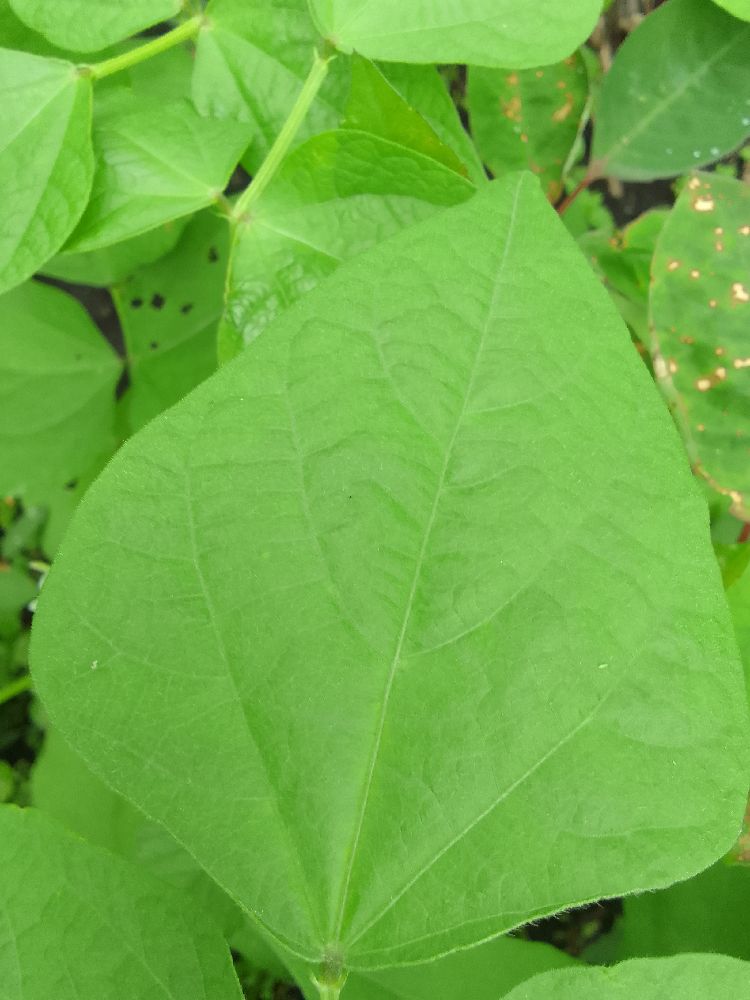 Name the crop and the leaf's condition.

common bean, healthy
